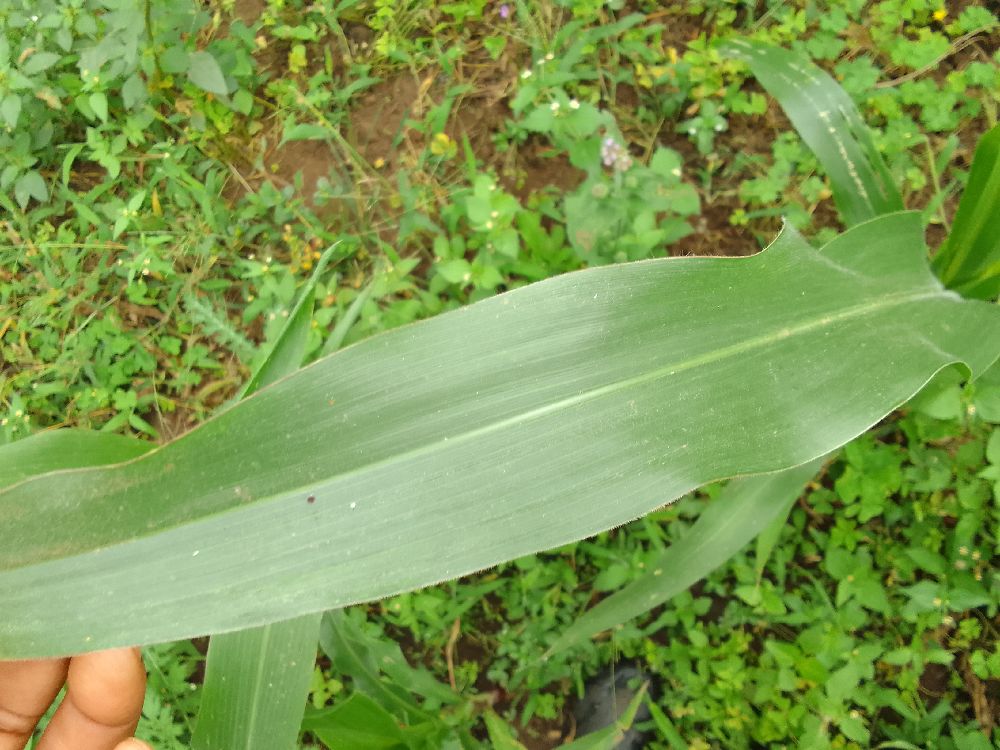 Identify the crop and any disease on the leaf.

maize, healthy
